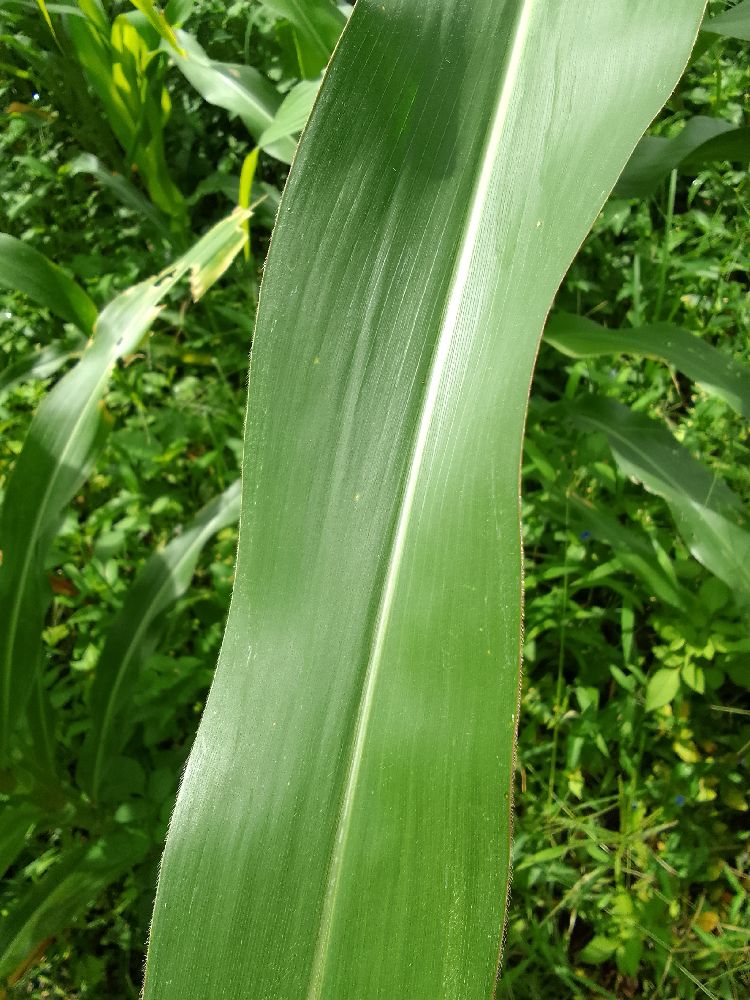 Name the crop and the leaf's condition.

maize, healthy
